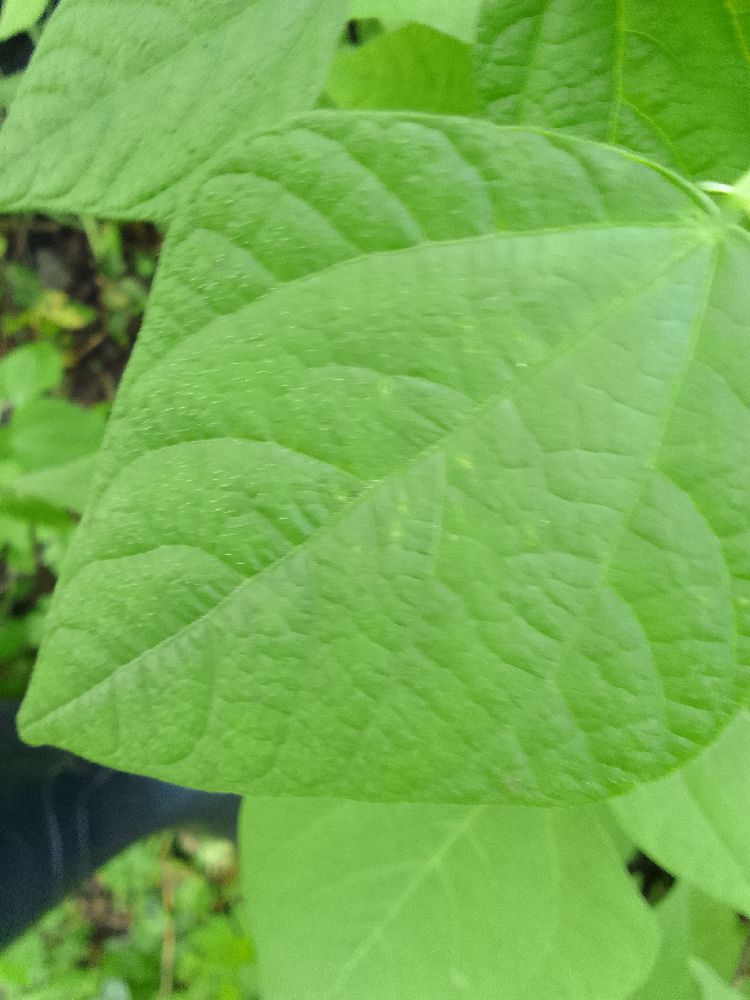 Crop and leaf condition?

common bean, healthy
